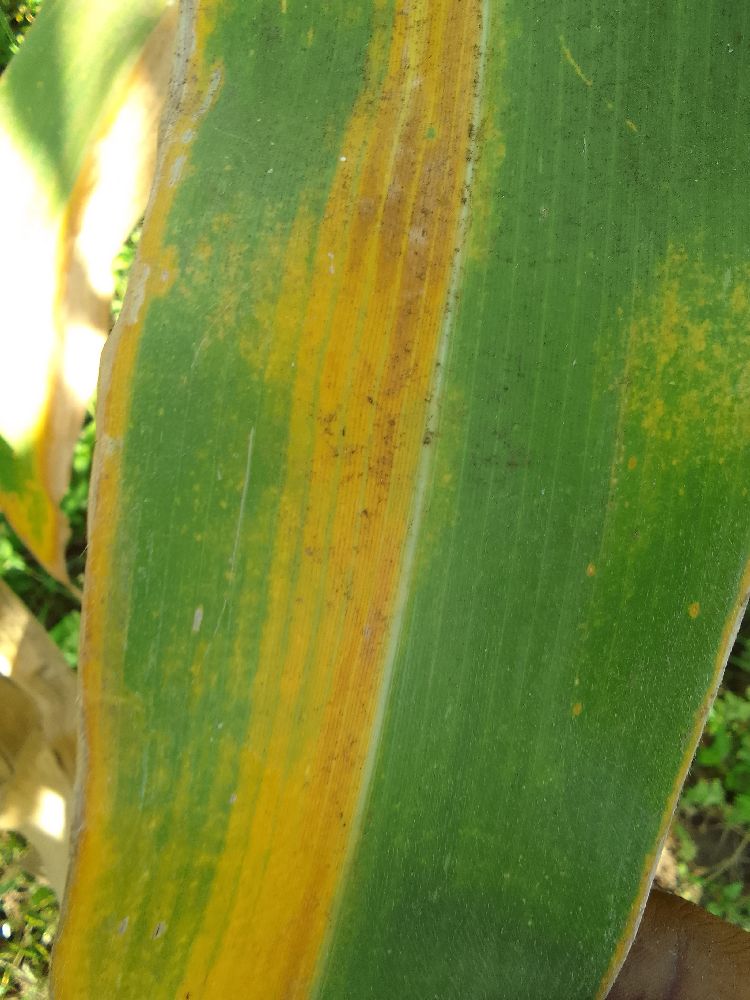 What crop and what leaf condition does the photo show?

maize, maize lethal necrosis
